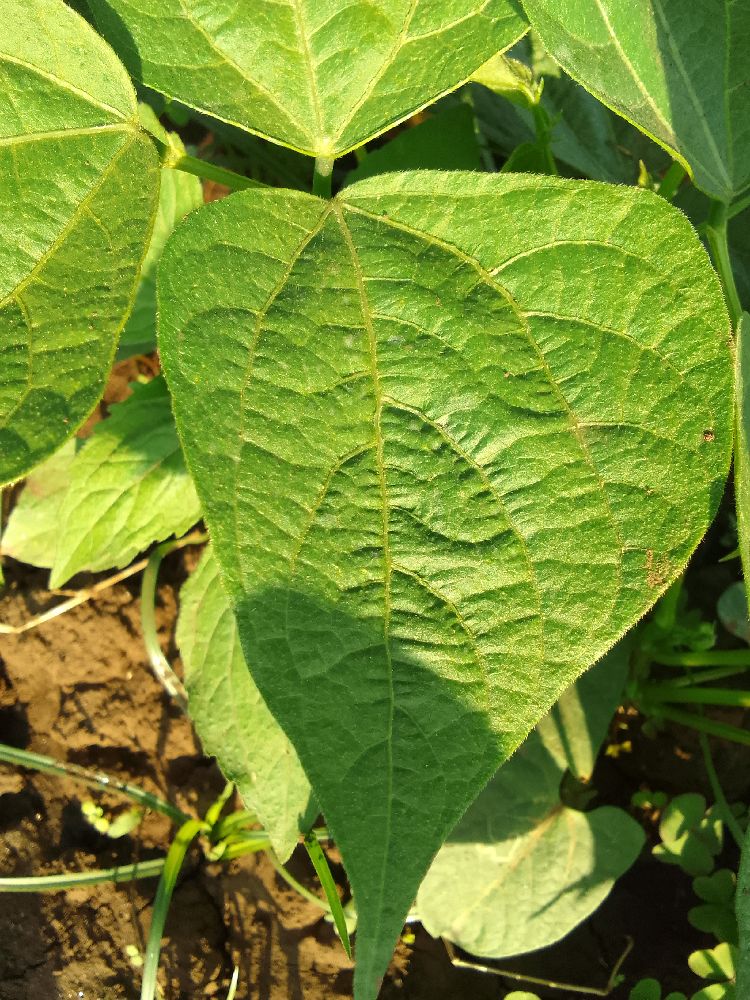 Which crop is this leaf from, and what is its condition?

common bean, healthy
